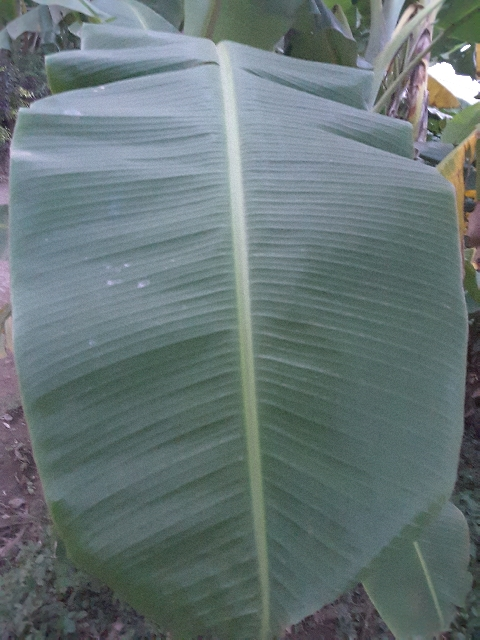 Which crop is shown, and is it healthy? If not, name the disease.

banana, healthy
